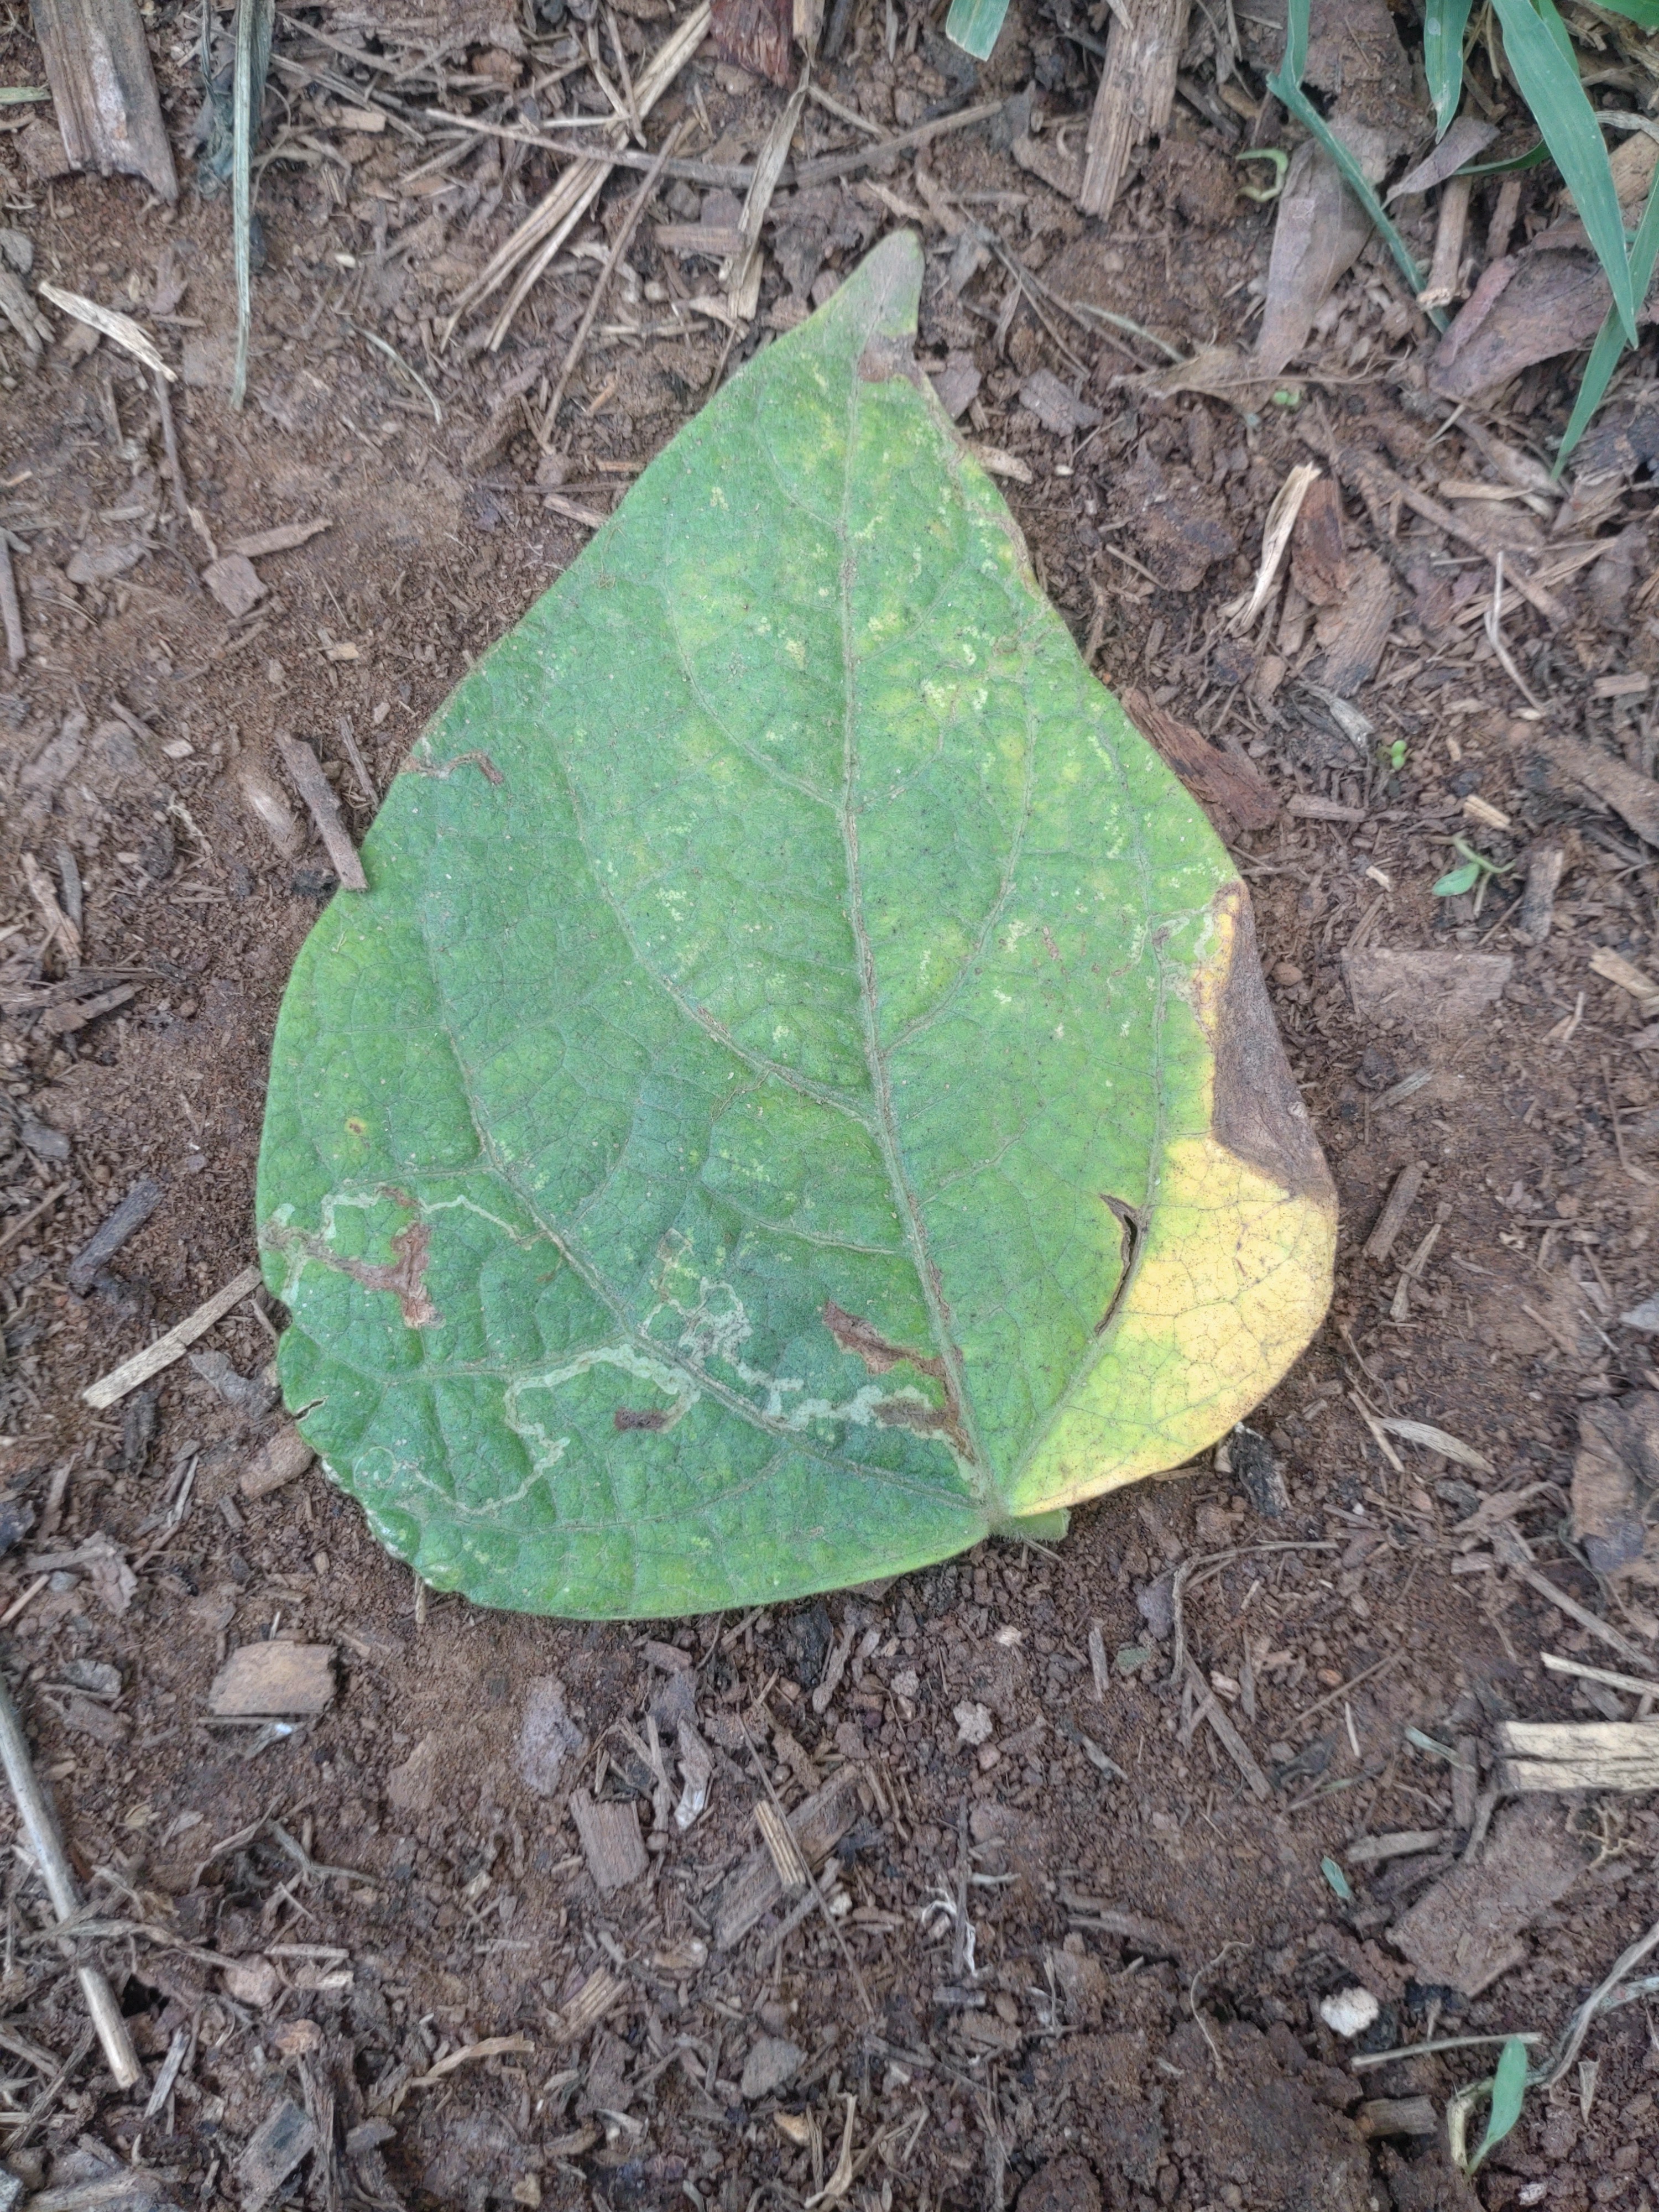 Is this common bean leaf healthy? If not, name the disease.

rust
